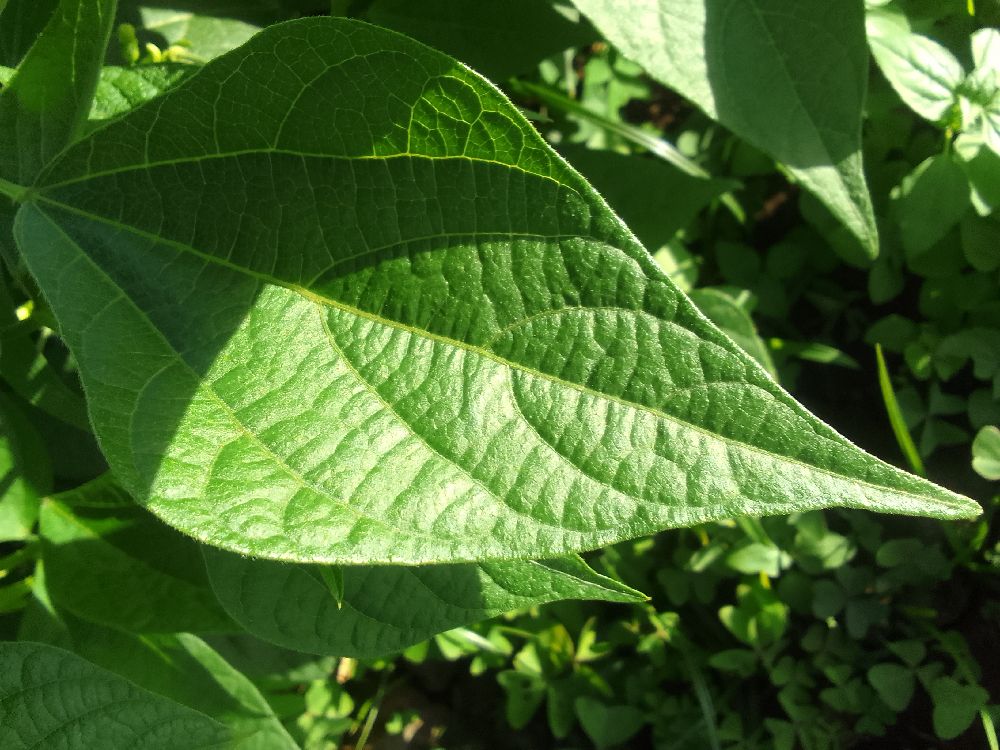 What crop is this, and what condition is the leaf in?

common bean, healthy
